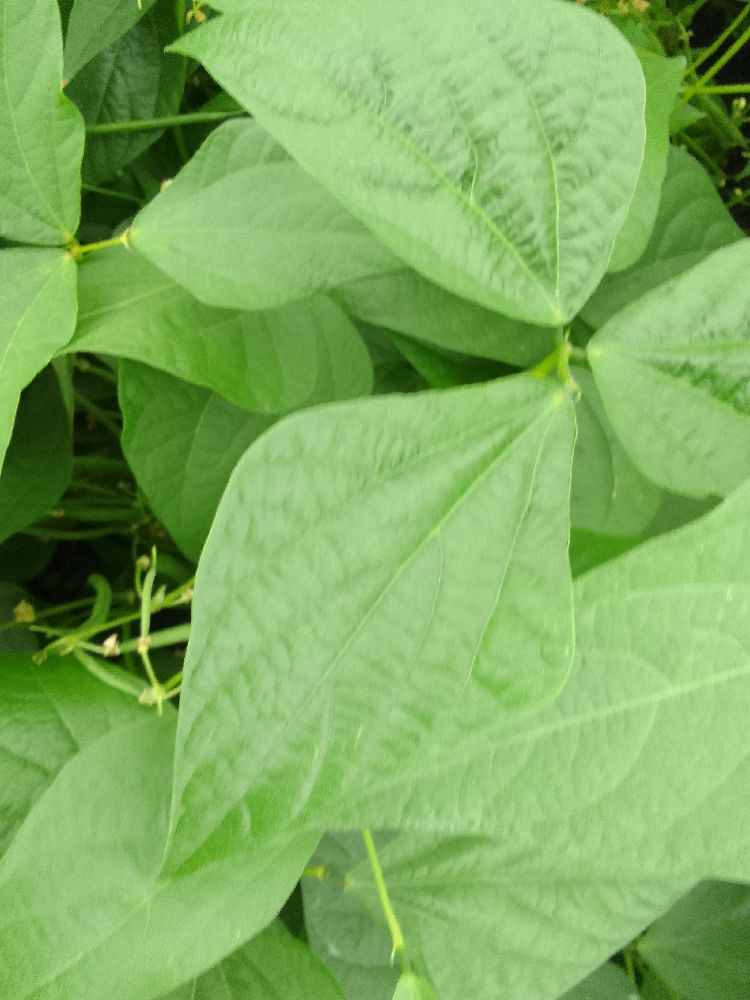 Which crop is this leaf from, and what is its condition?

common bean, healthy
